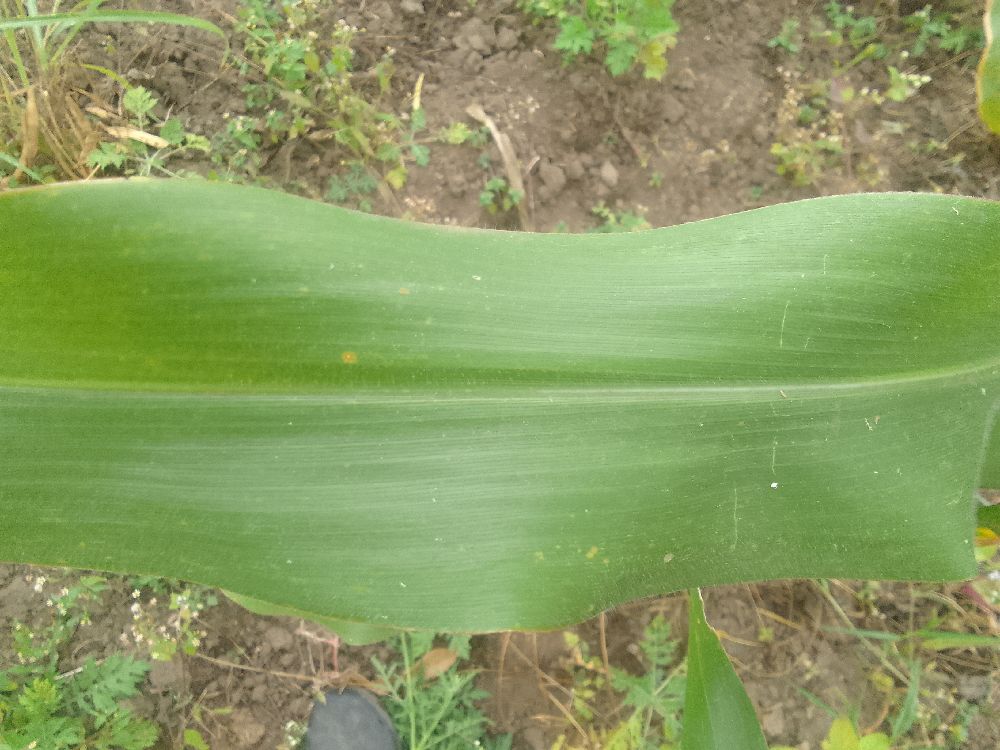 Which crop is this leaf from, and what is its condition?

maize, healthy
